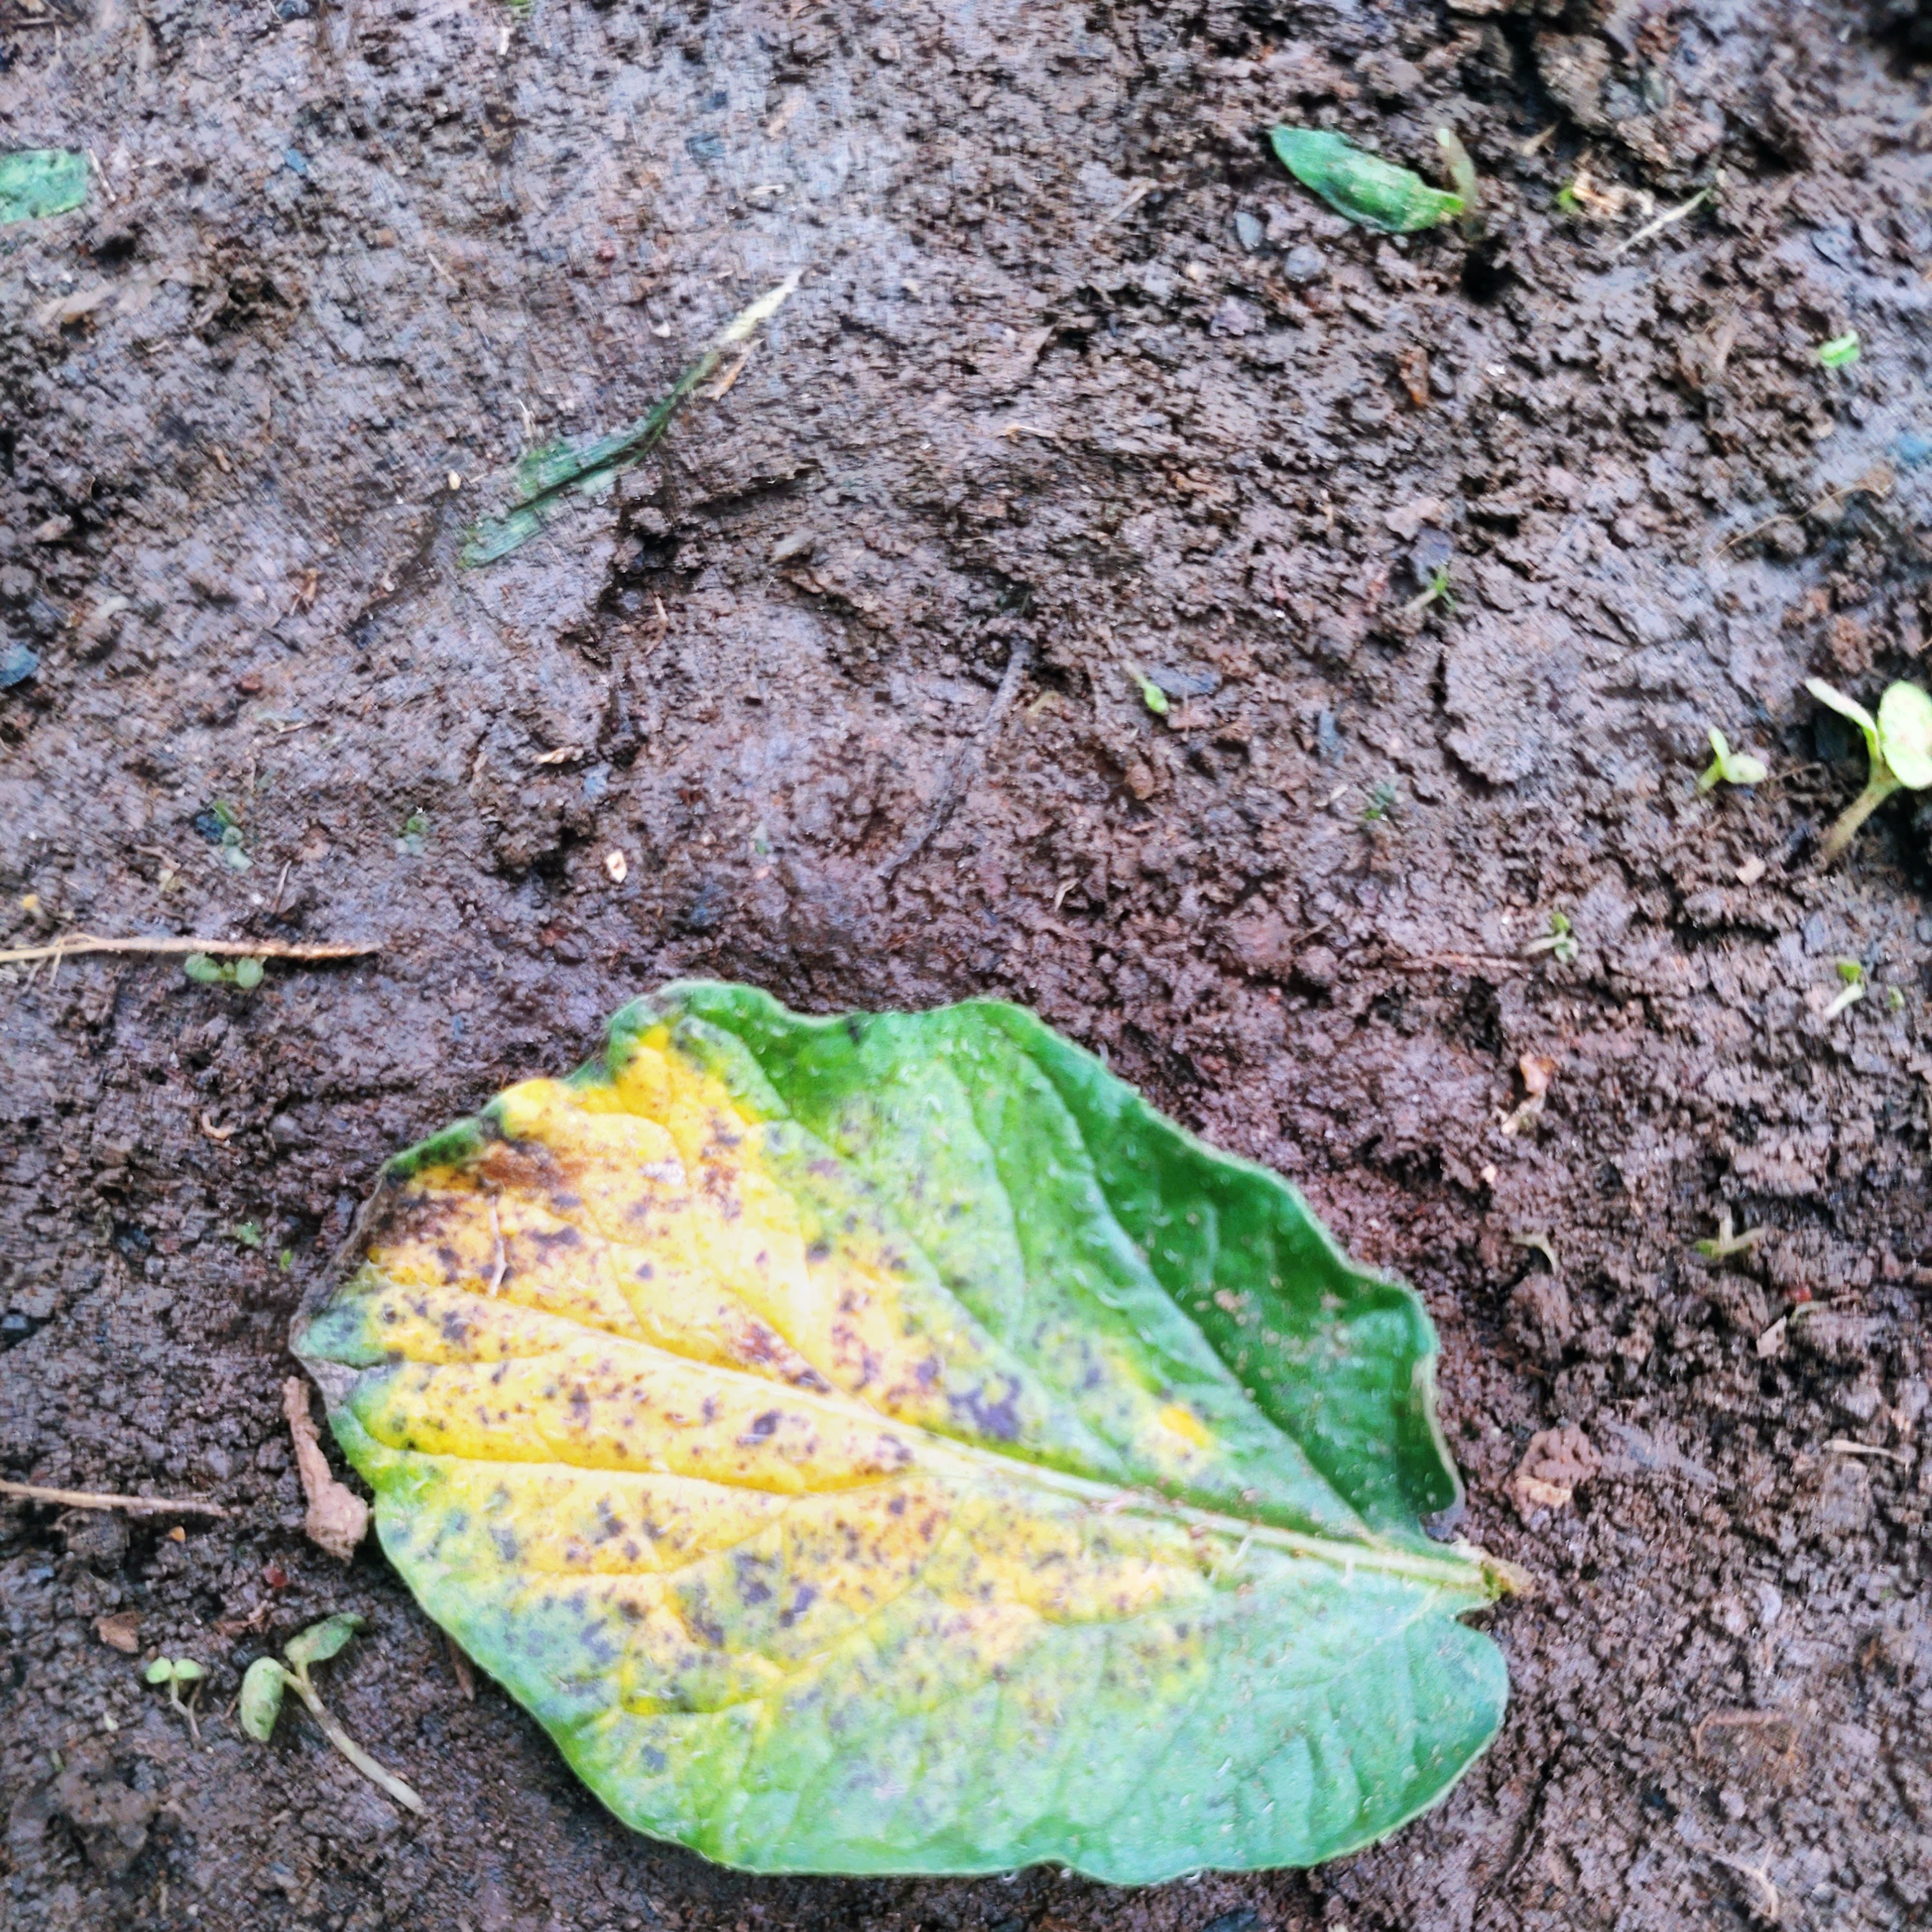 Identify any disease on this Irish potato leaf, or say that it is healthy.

late blight
